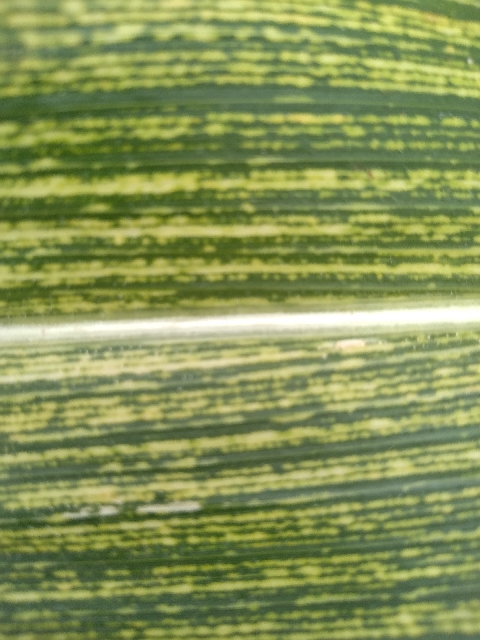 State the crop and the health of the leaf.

maize, maize streak virus
